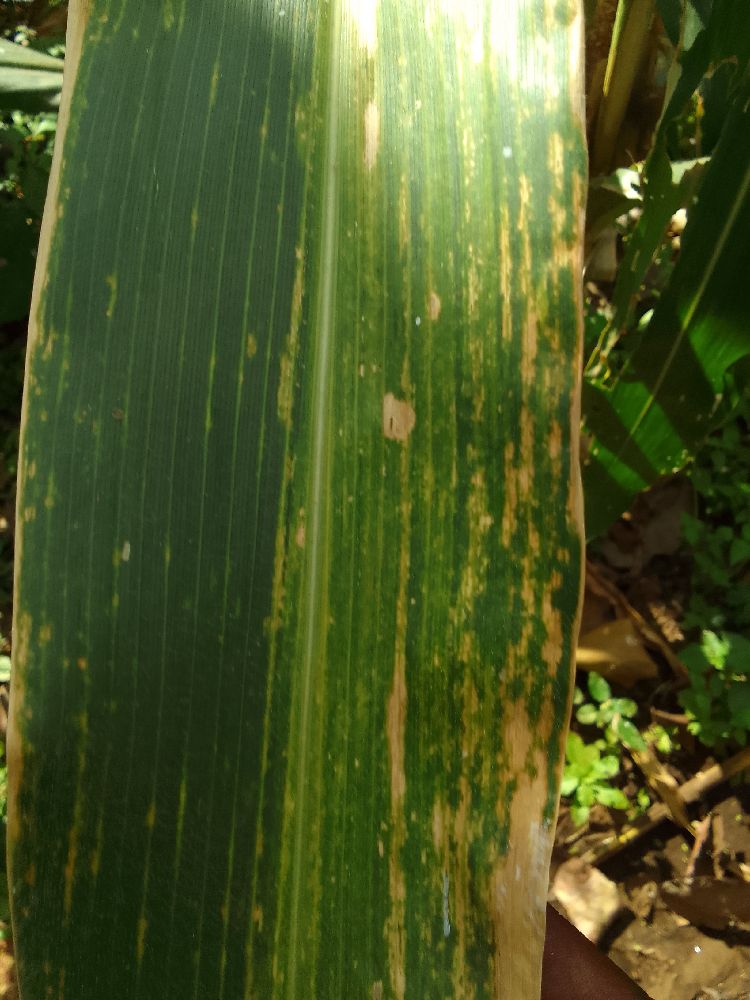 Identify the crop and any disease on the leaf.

maize, maize lethal necrosis
